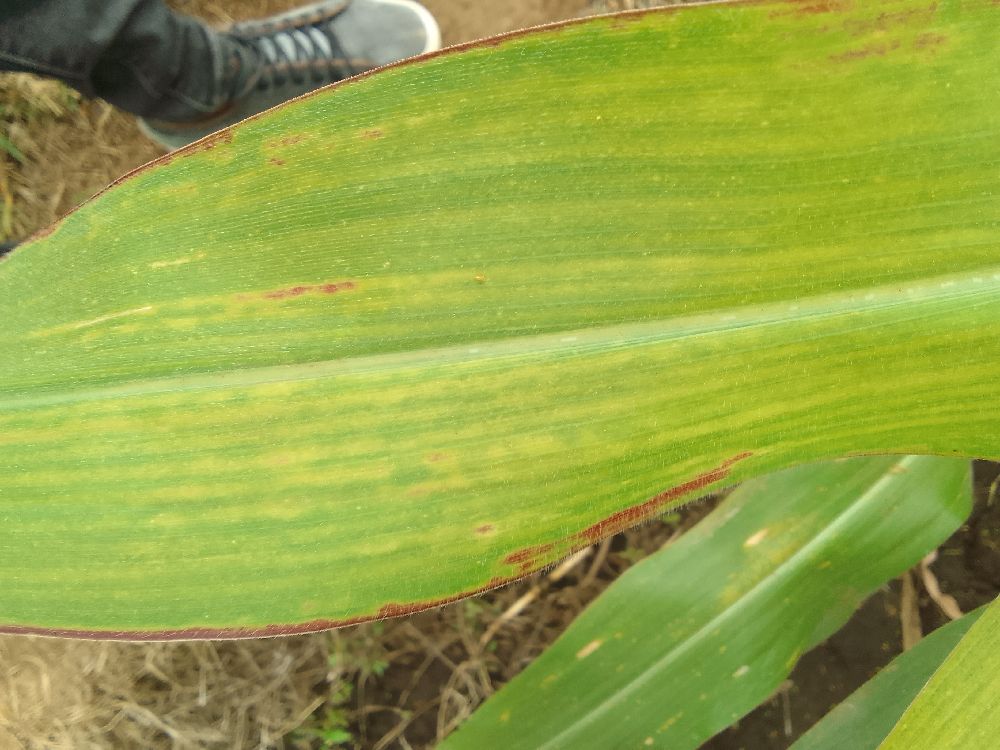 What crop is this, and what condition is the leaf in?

maize, maize lethal necrosis
